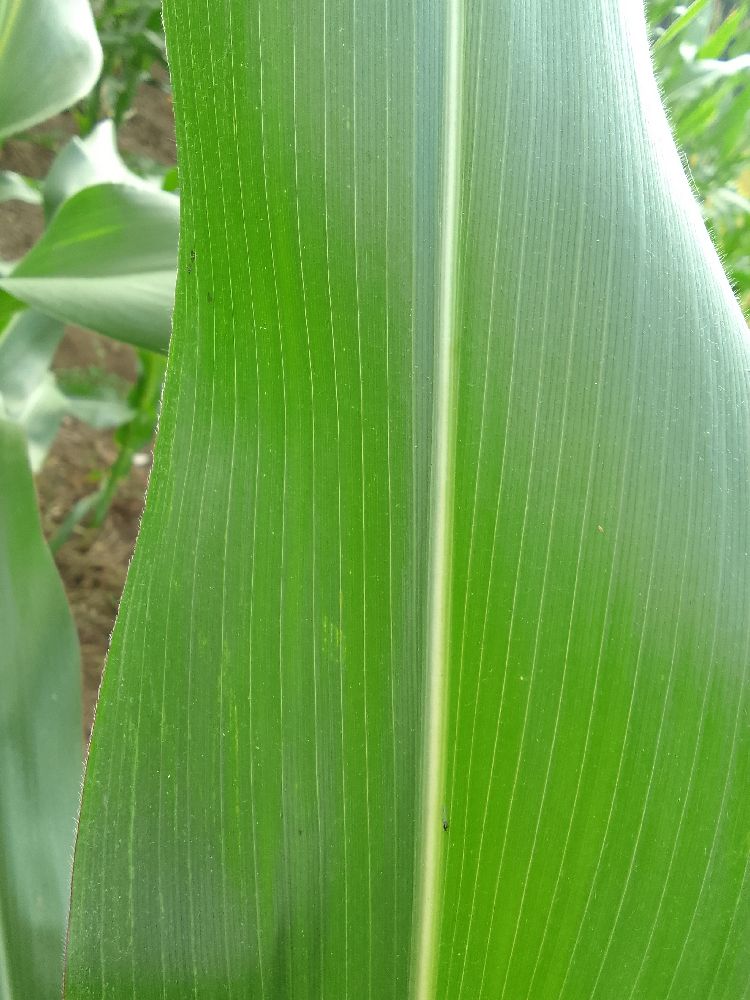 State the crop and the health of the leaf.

maize, healthy
